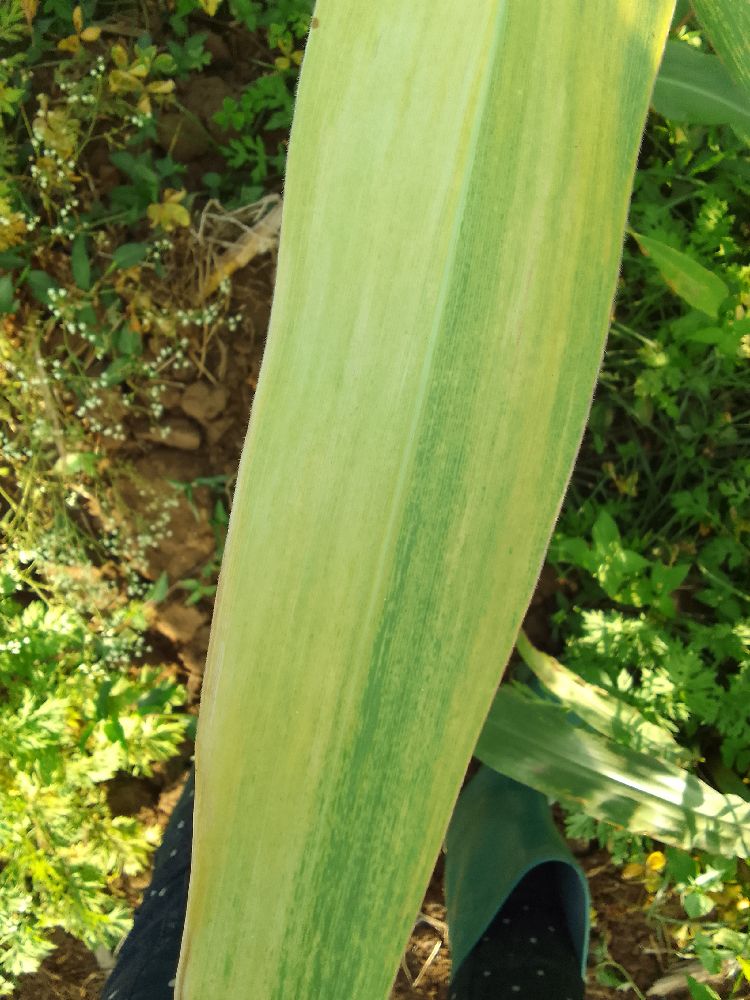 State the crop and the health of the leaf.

maize, maize lethal necrosis
